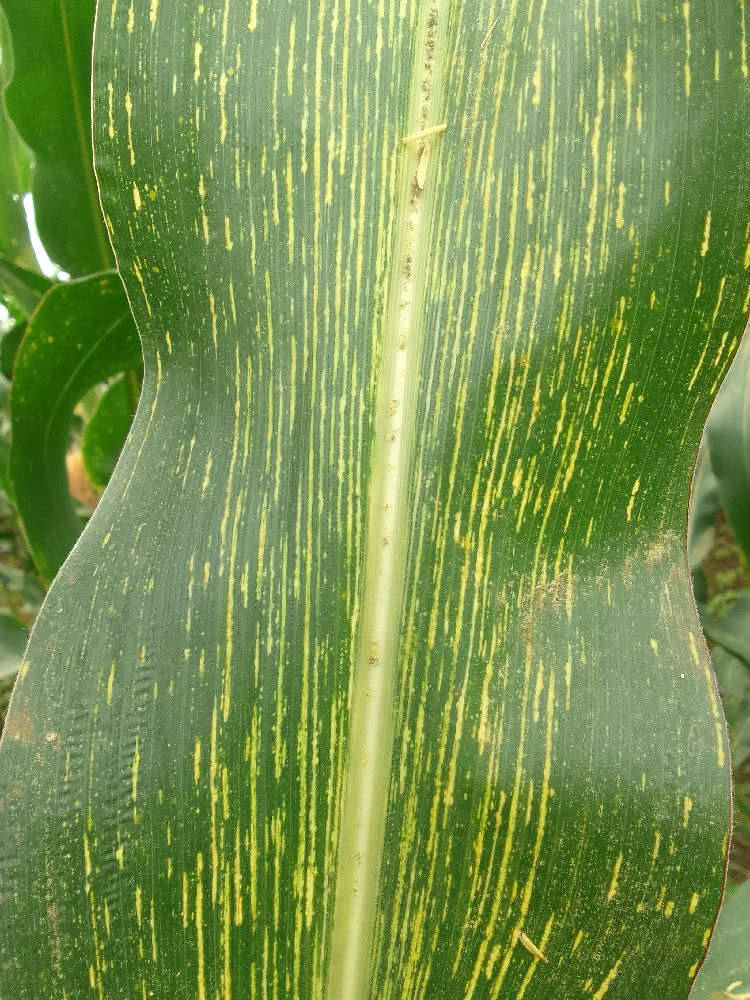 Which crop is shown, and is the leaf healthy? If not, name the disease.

maize, maize streak virus
